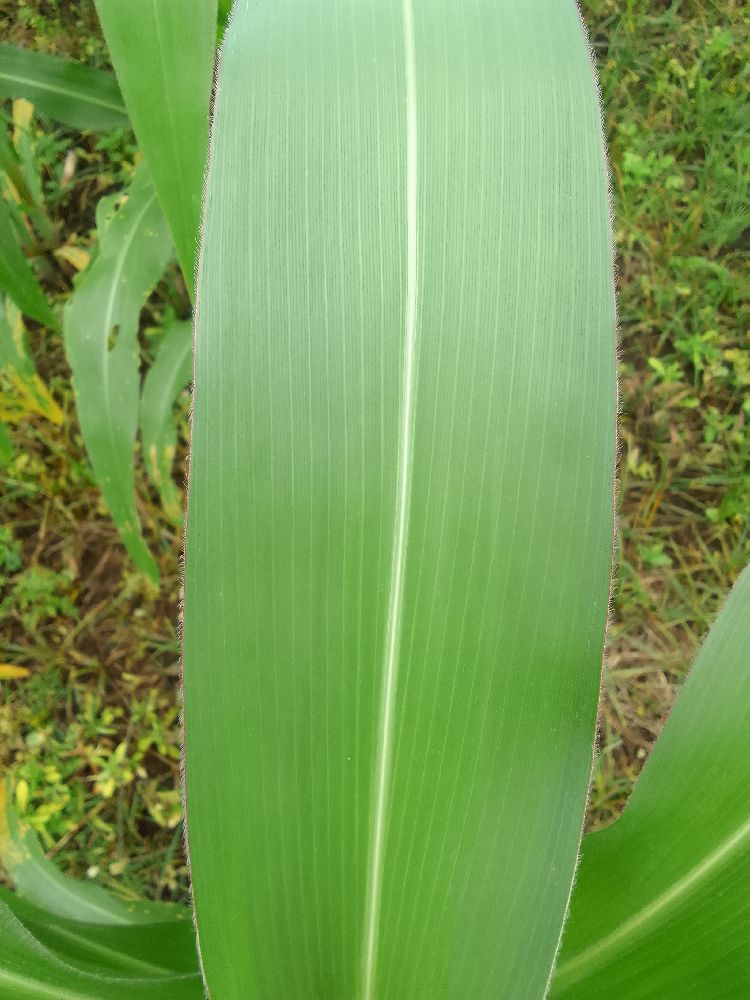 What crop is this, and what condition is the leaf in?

maize, healthy
